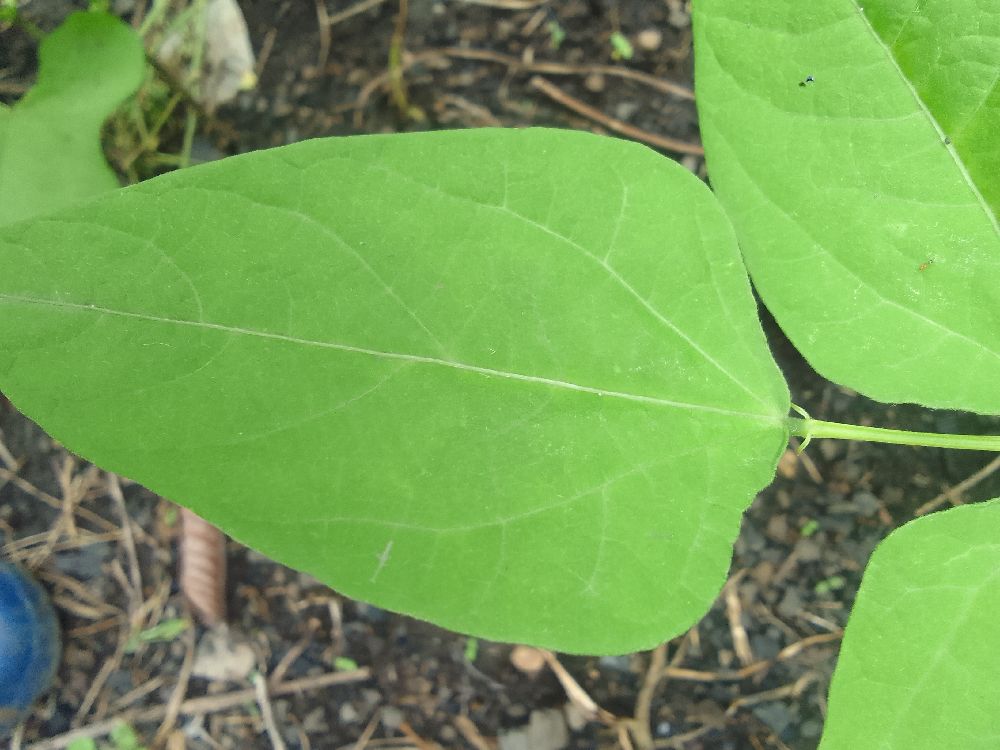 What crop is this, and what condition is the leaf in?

common bean, healthy
